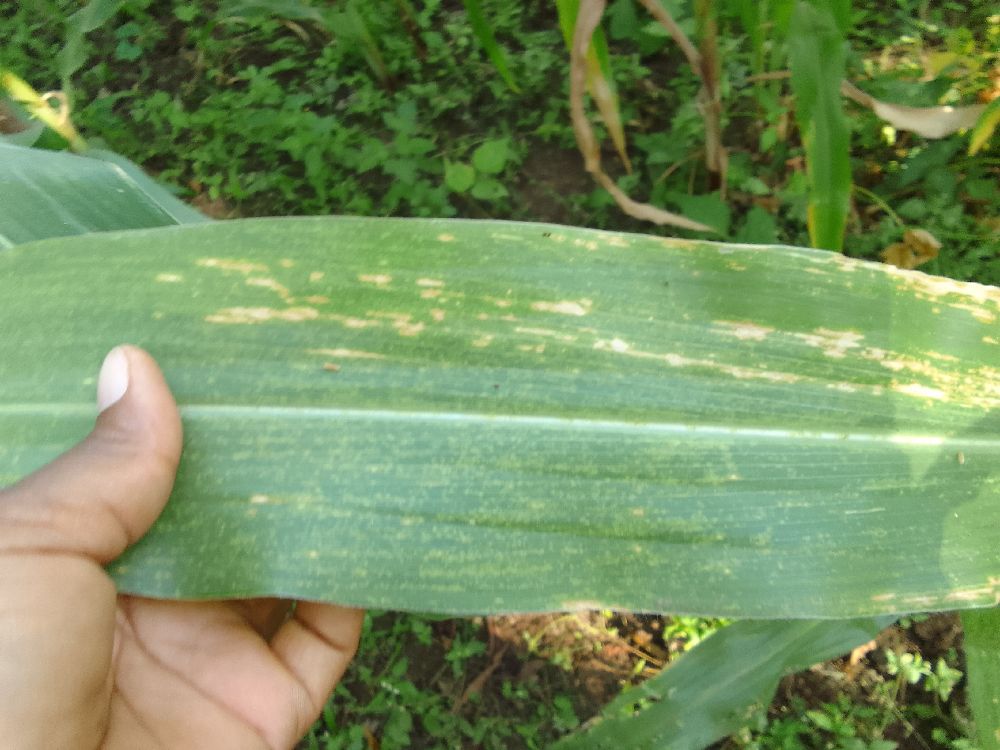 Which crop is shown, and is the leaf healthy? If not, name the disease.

maize, maize lethal necrosis
